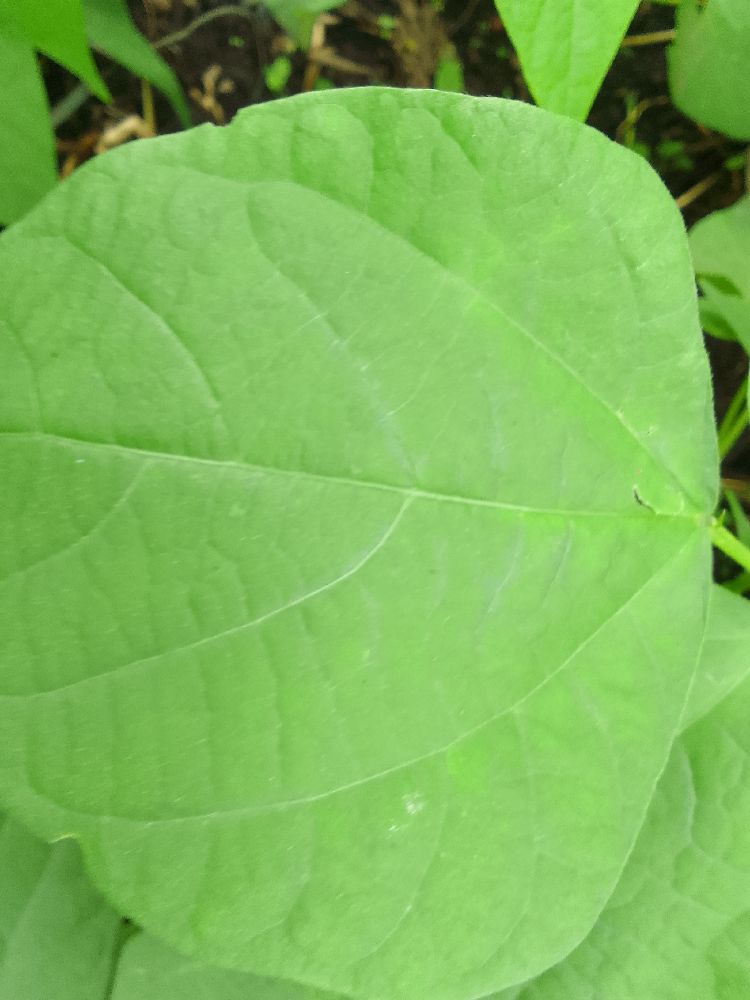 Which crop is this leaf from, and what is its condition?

common bean, healthy
